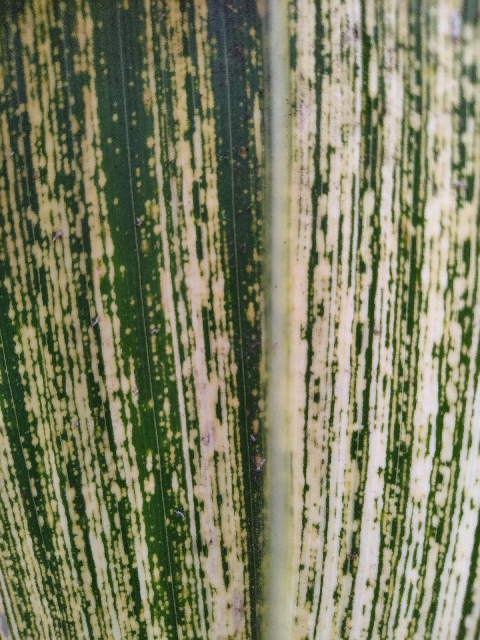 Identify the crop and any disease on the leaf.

maize, maize streak virus
